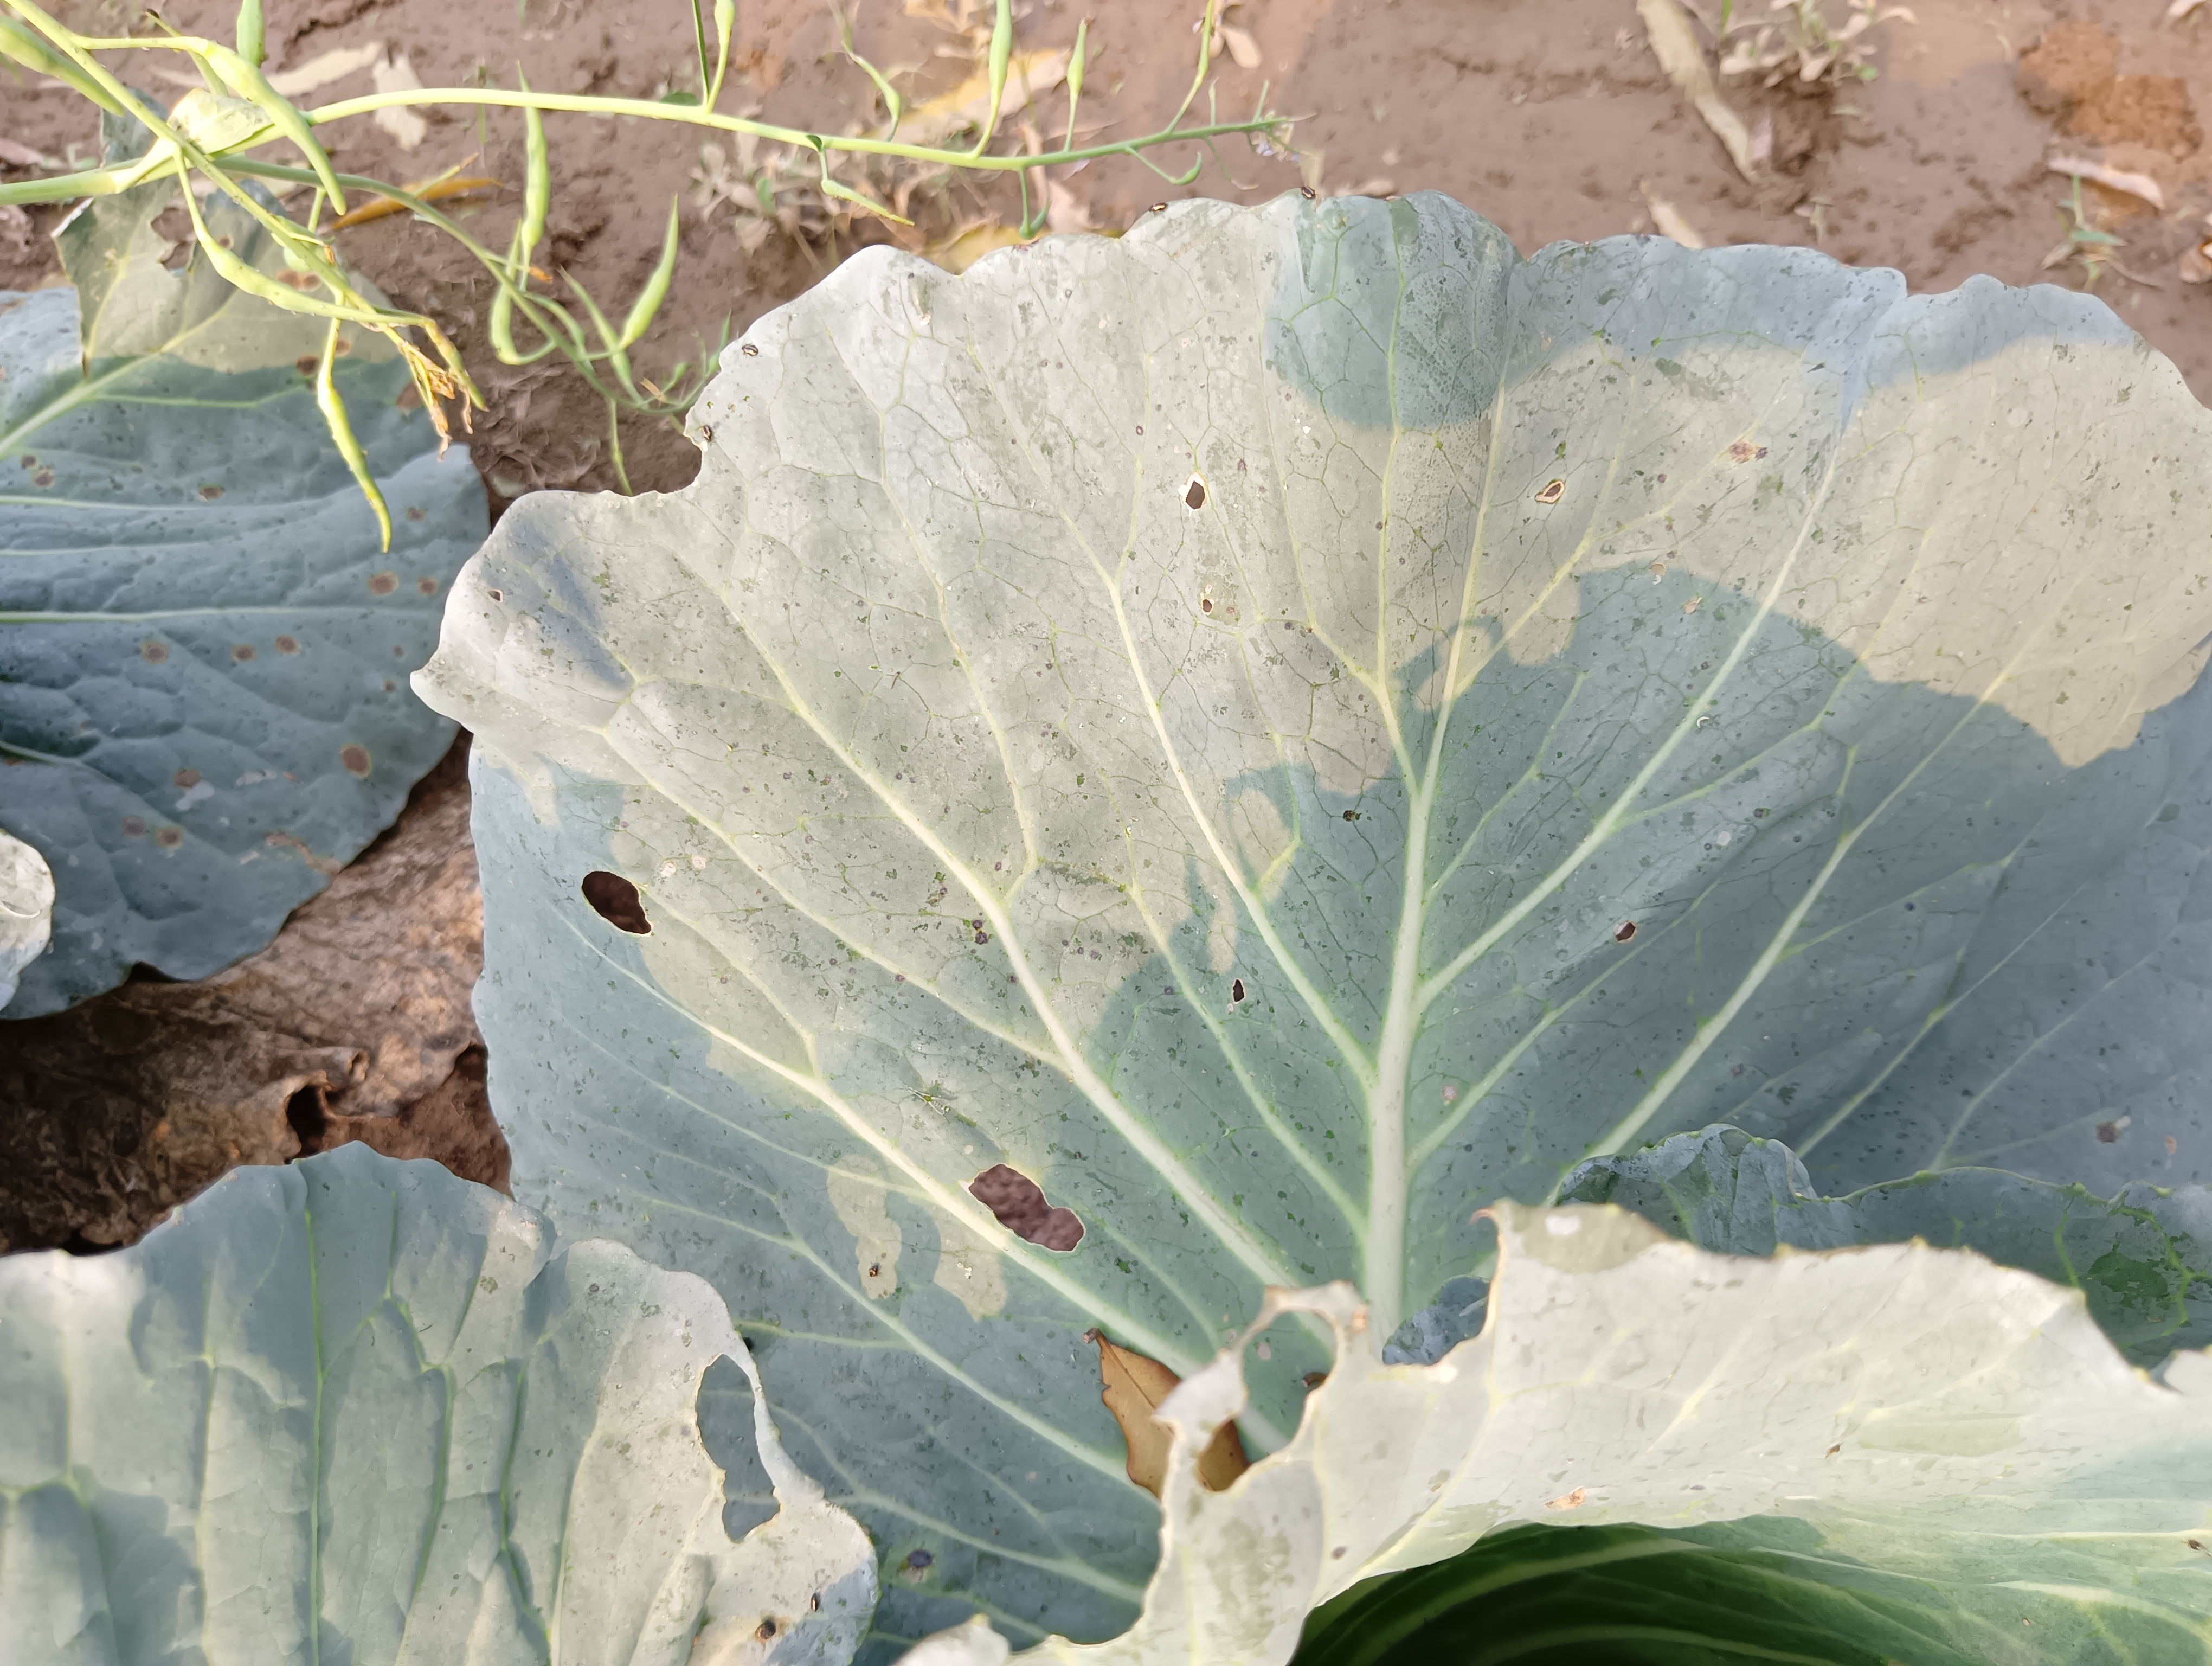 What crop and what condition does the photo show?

cabbage, healthy
